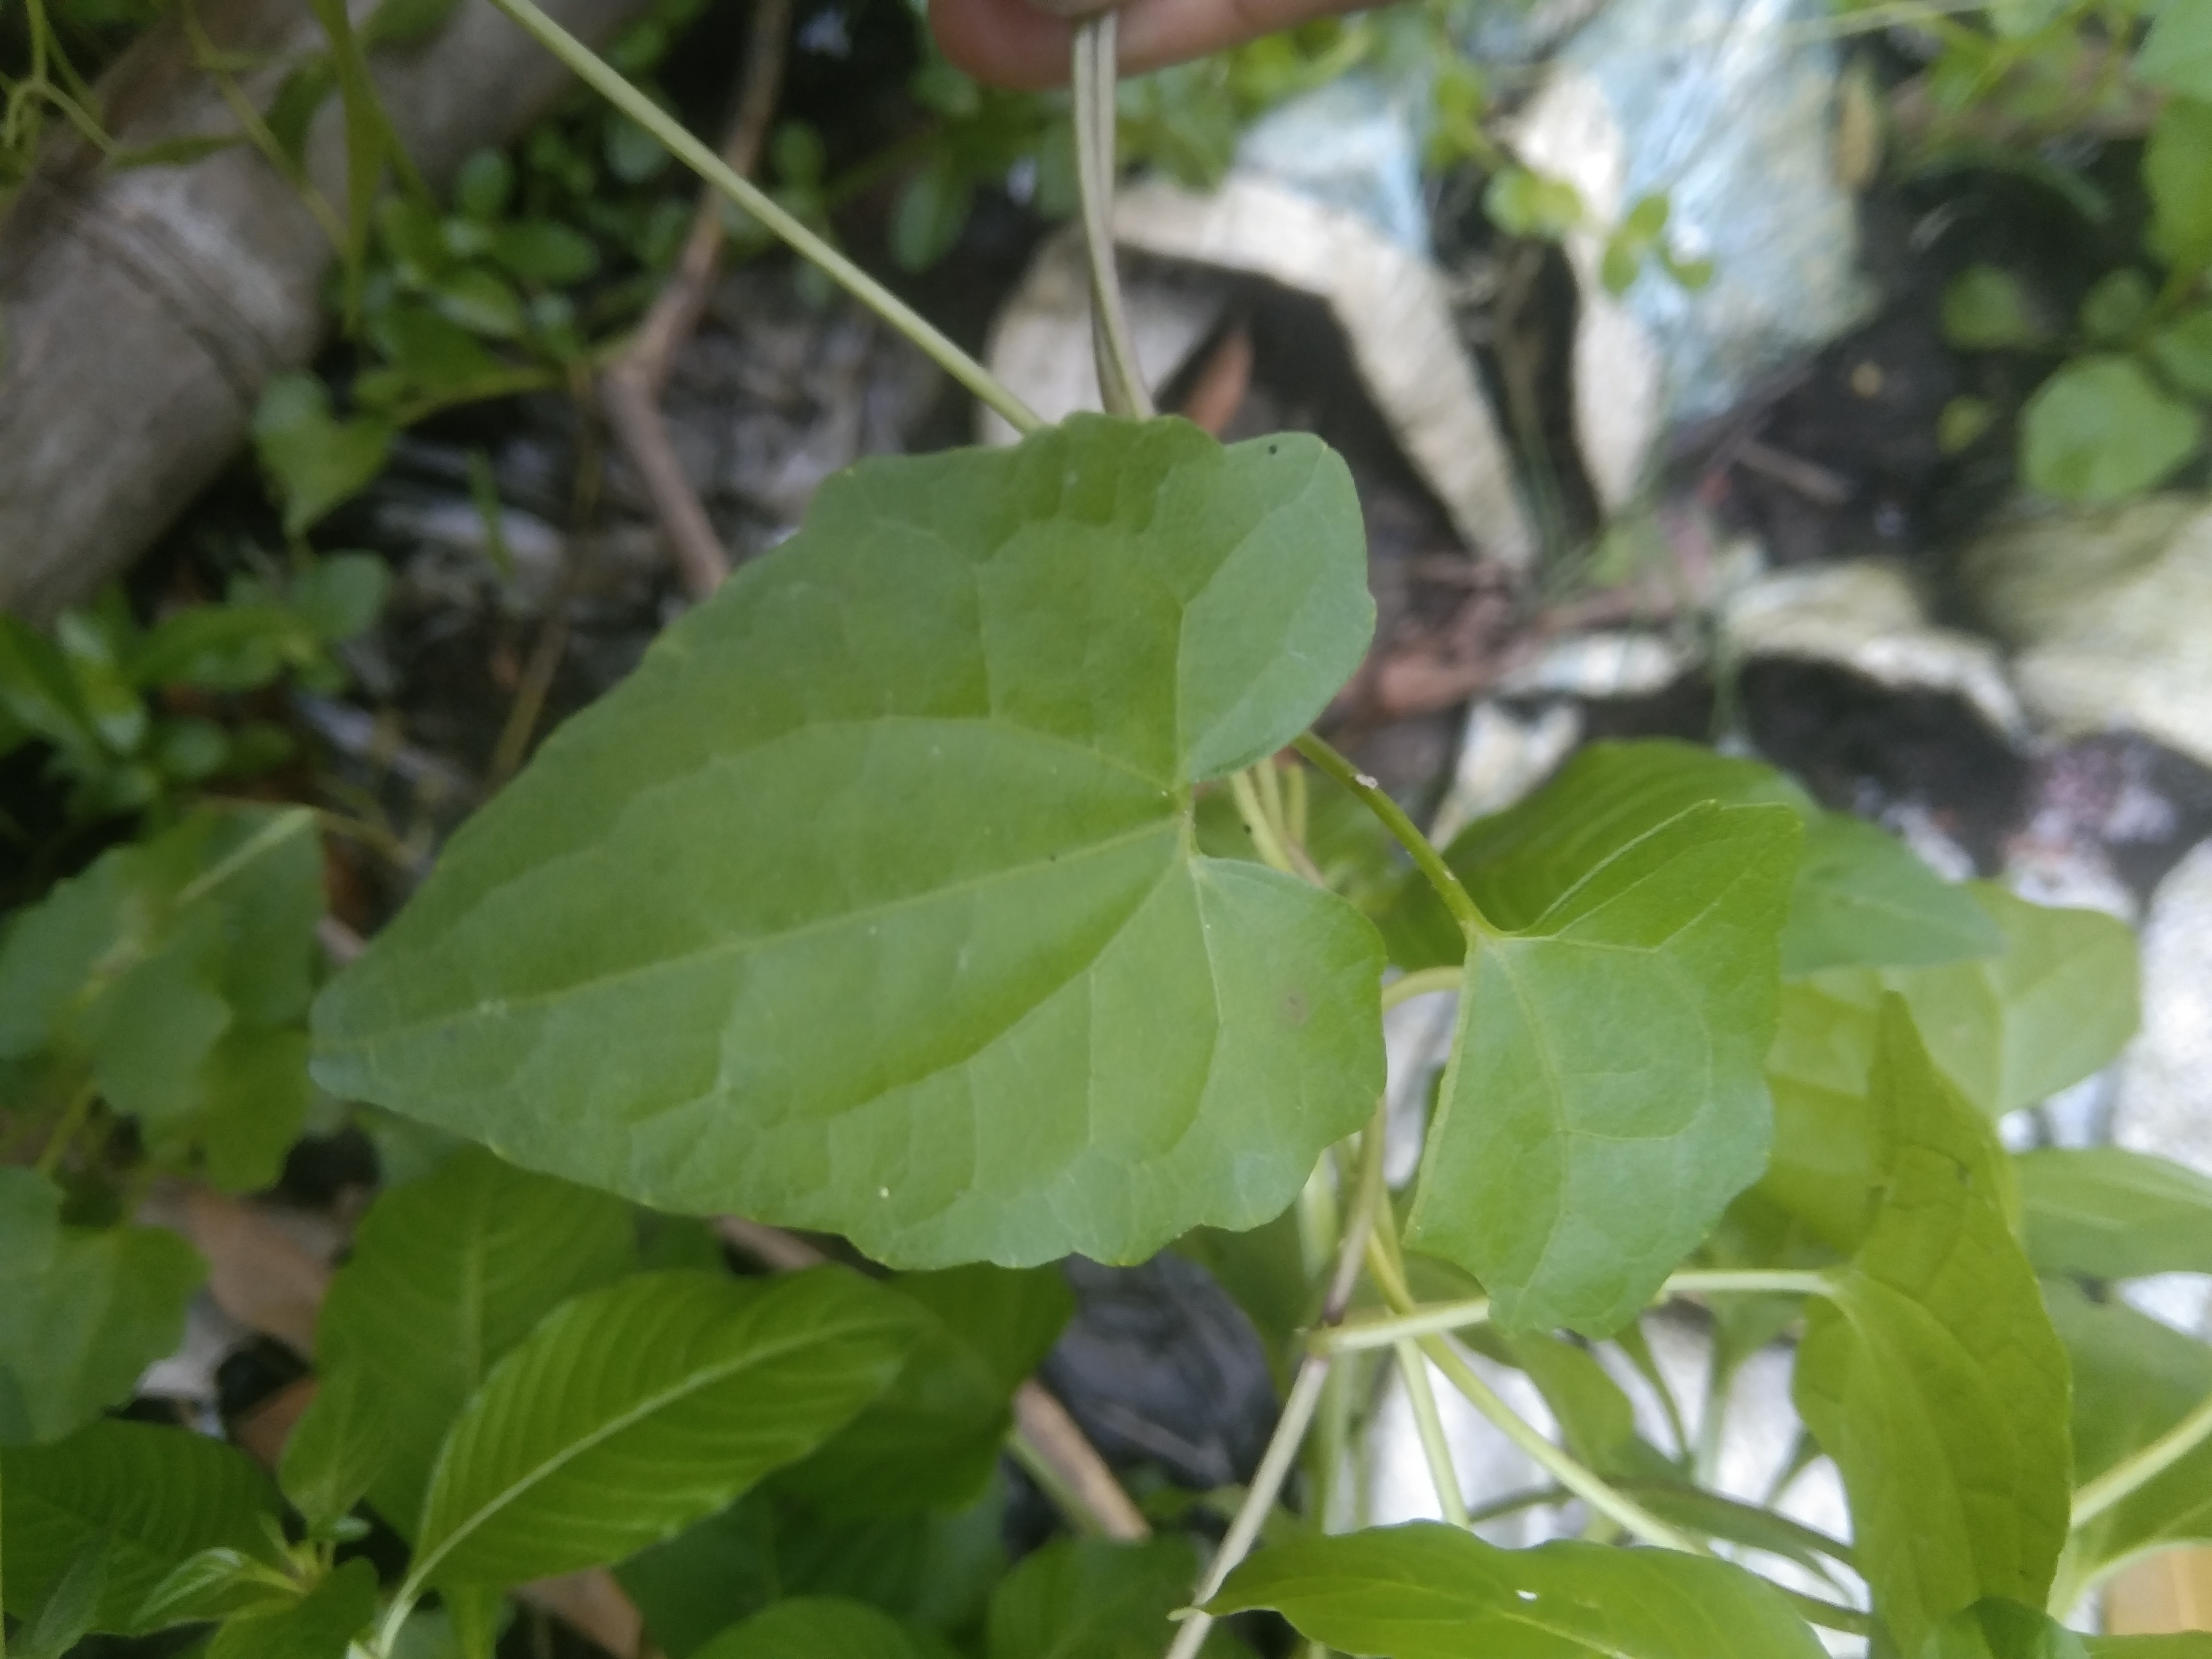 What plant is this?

bitter vine
